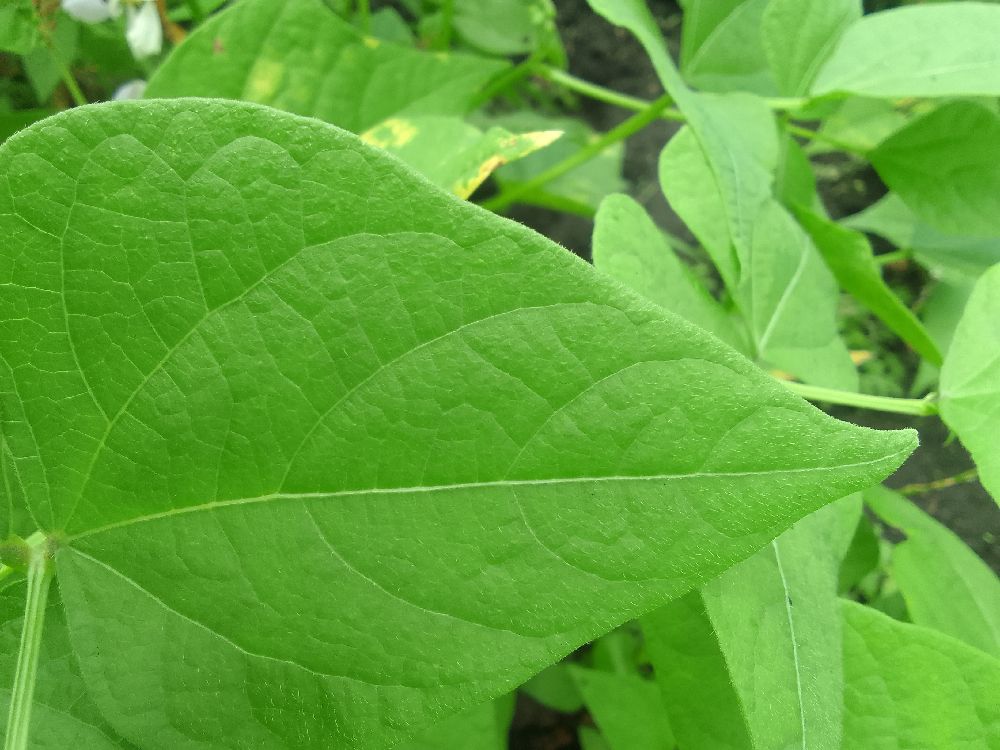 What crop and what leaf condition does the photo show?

common bean, healthy
